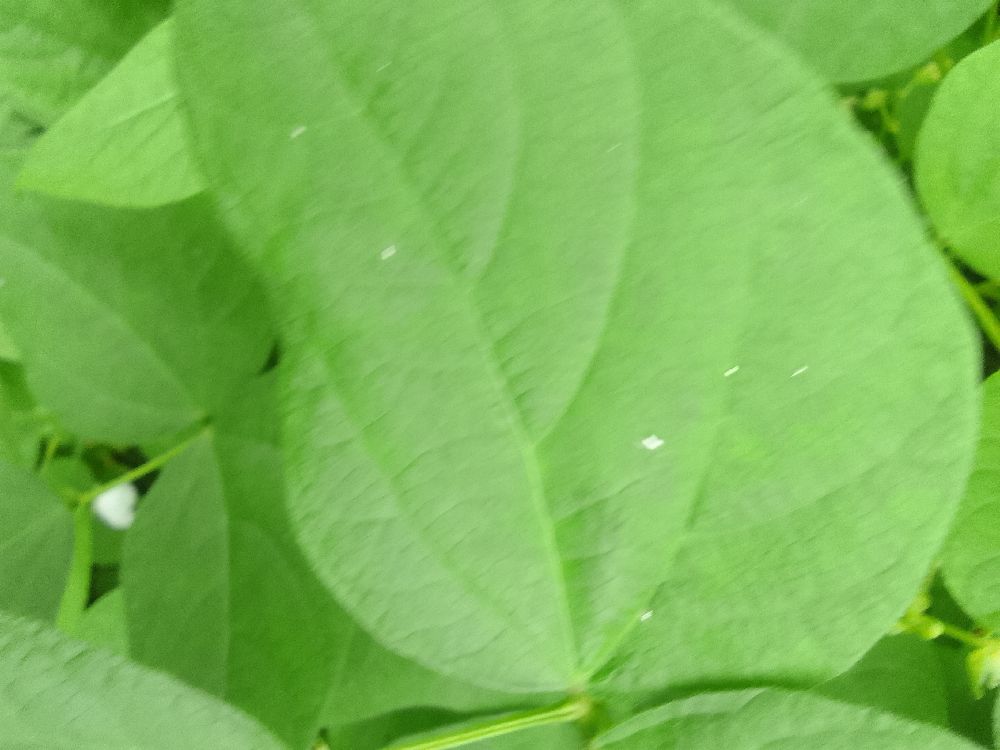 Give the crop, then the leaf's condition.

common bean, healthy
